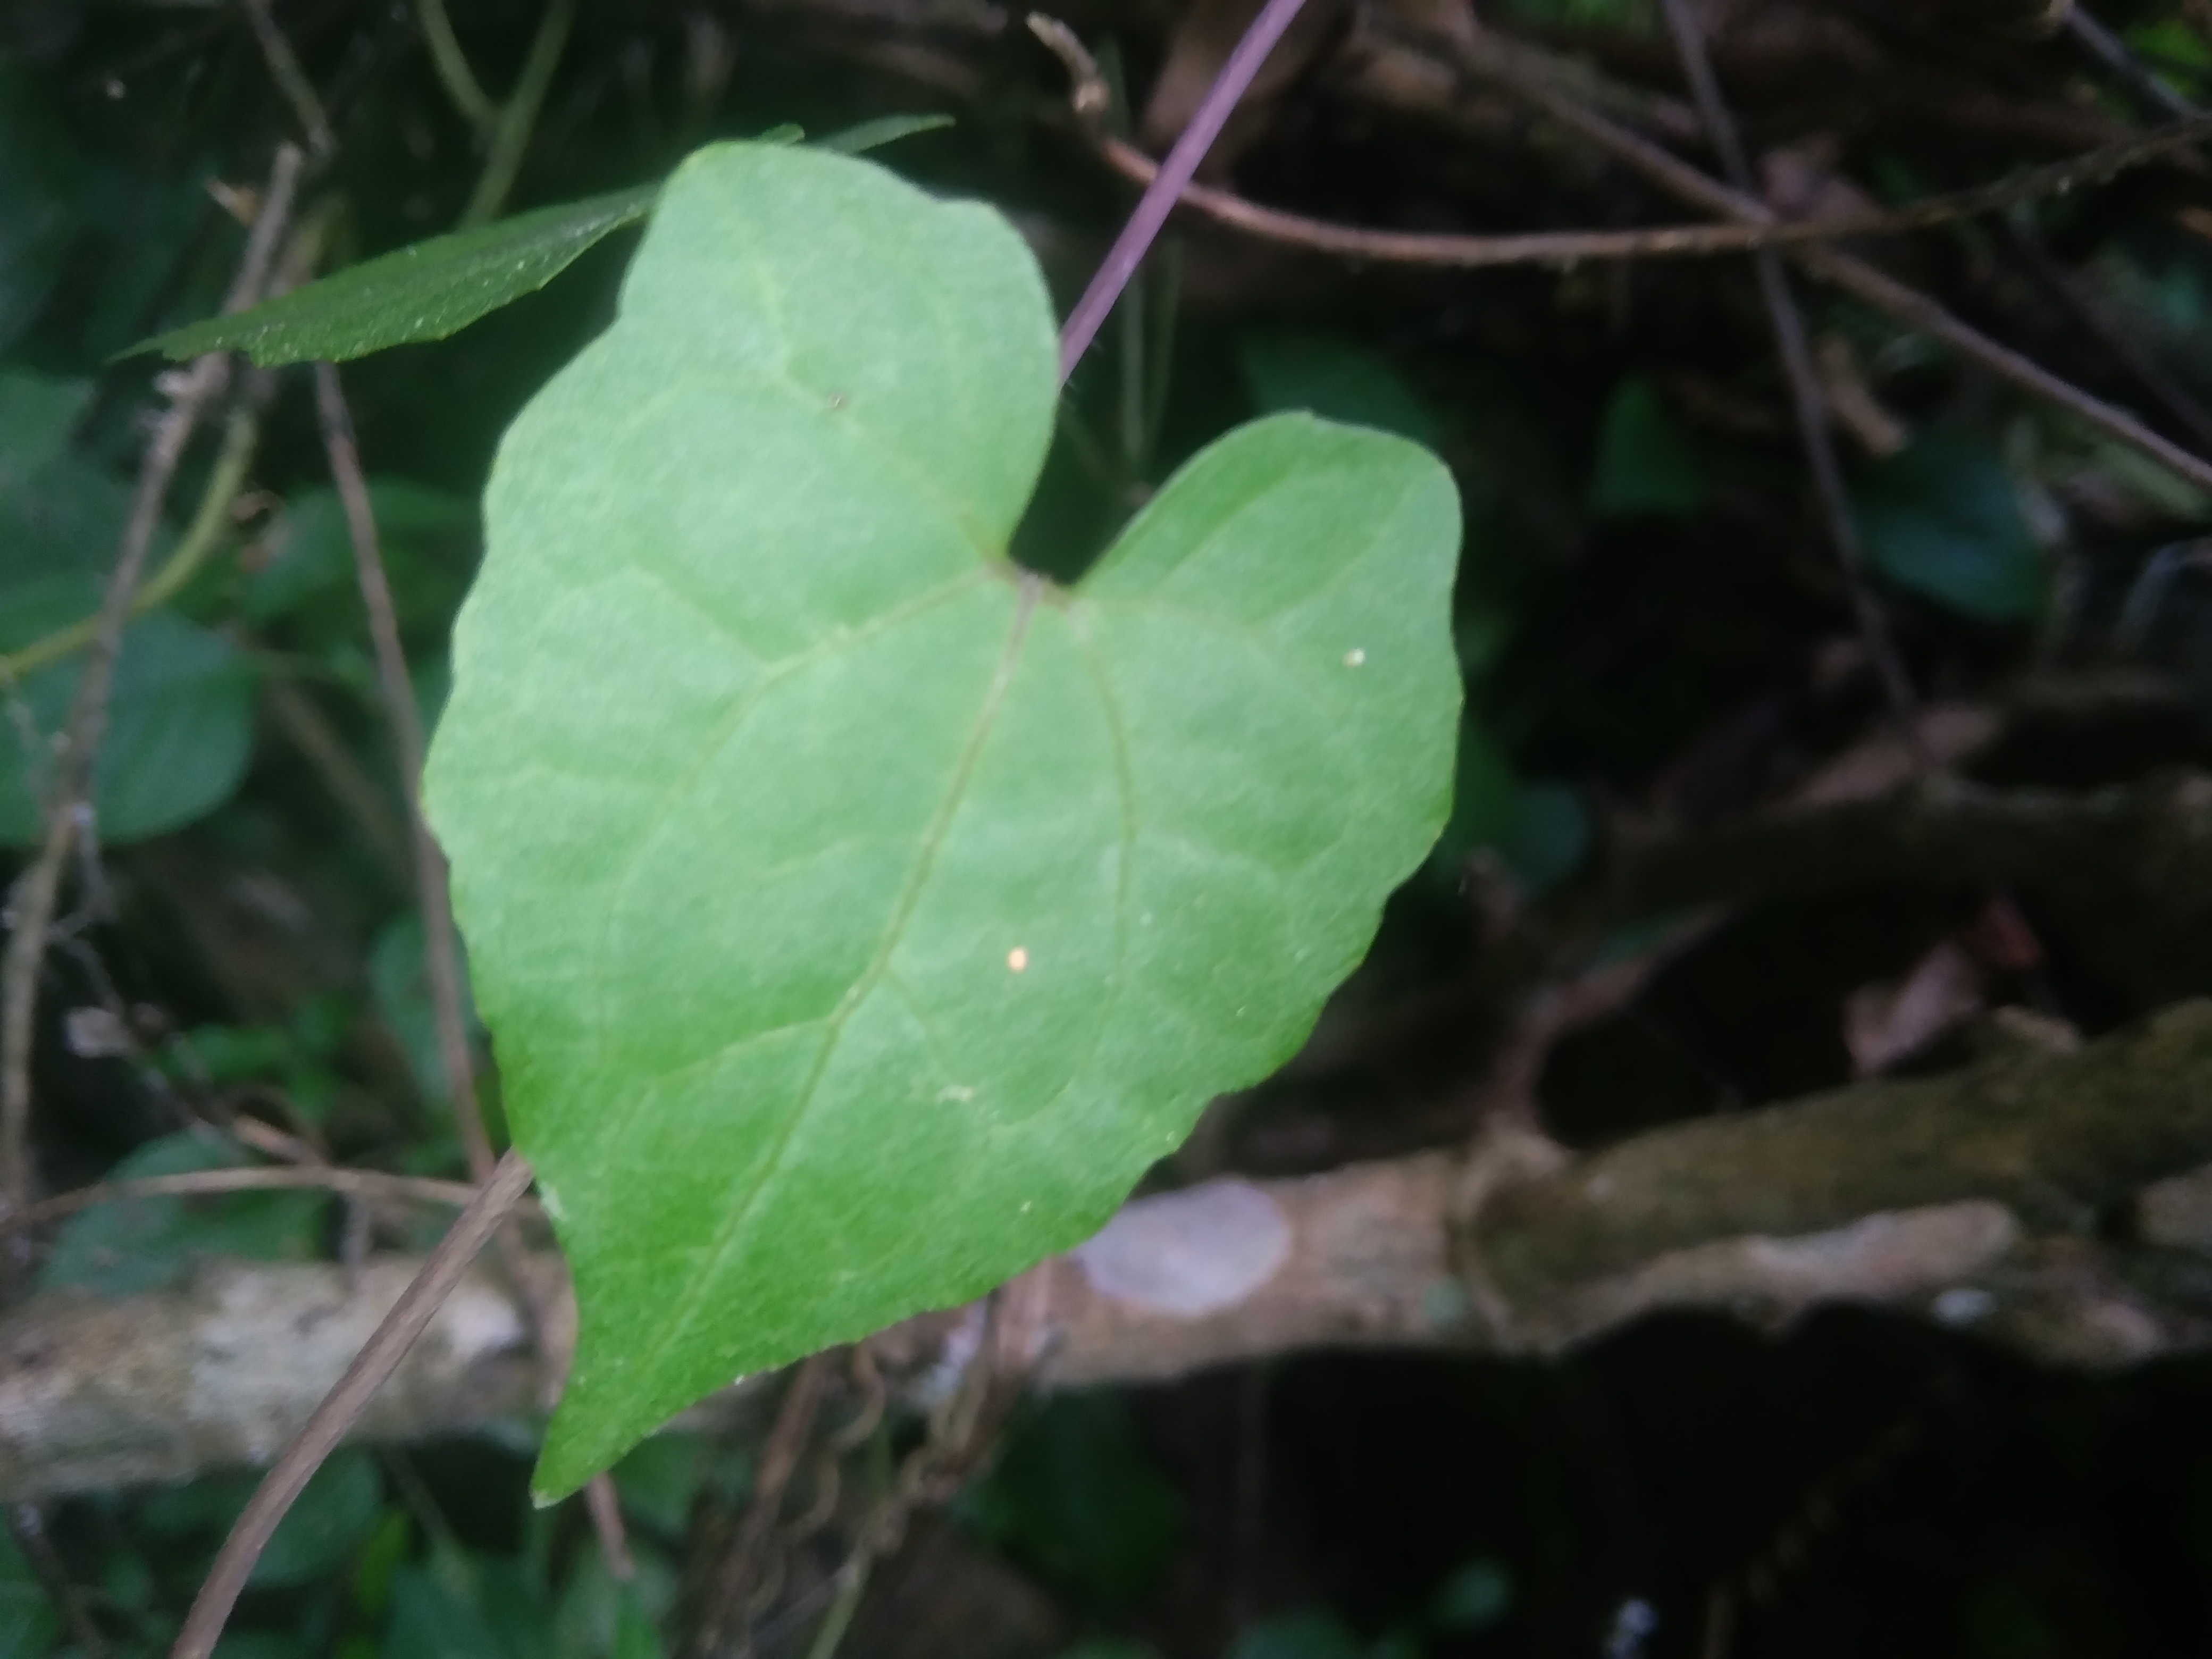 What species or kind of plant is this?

bitter vine
